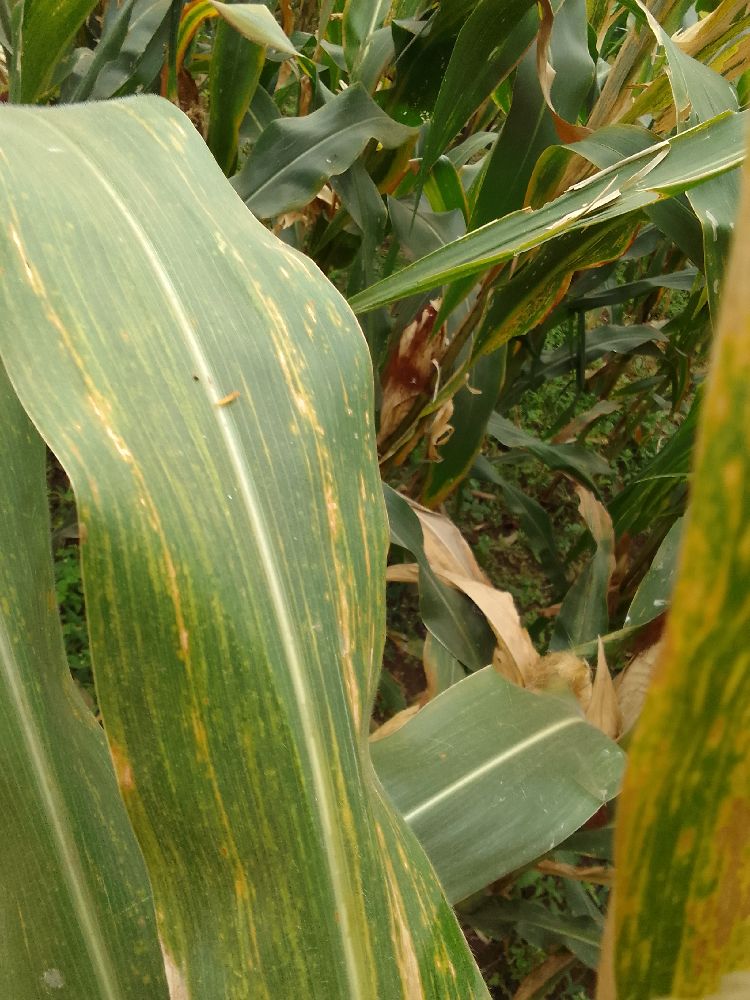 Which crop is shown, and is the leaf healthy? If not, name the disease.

maize, maize lethal necrosis
